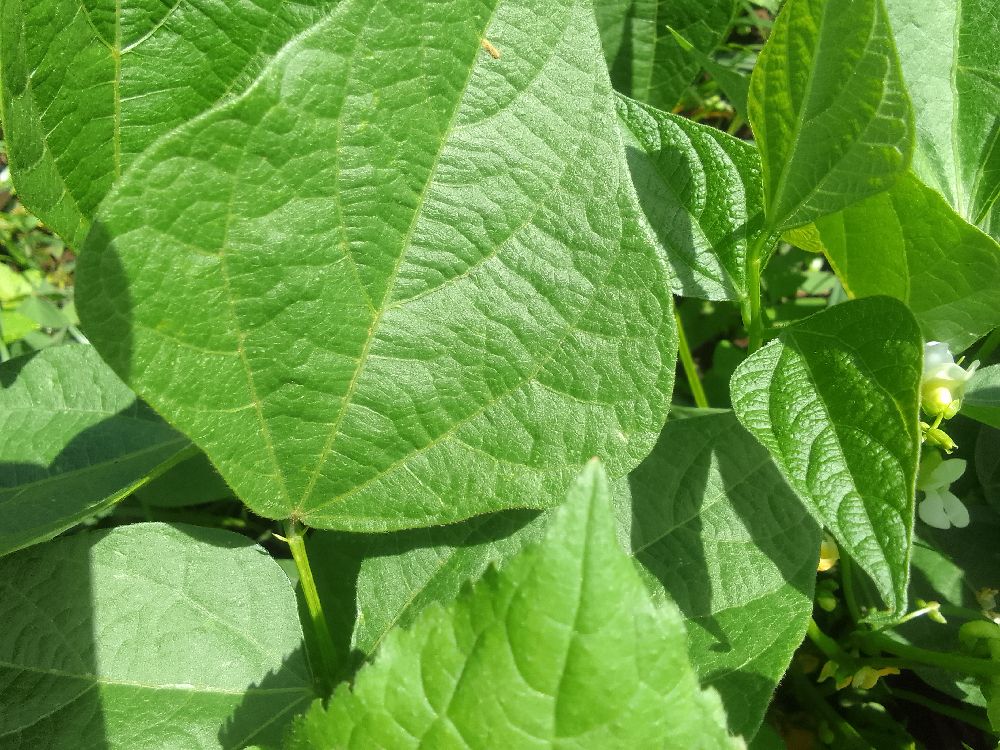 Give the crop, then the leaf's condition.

common bean, healthy
